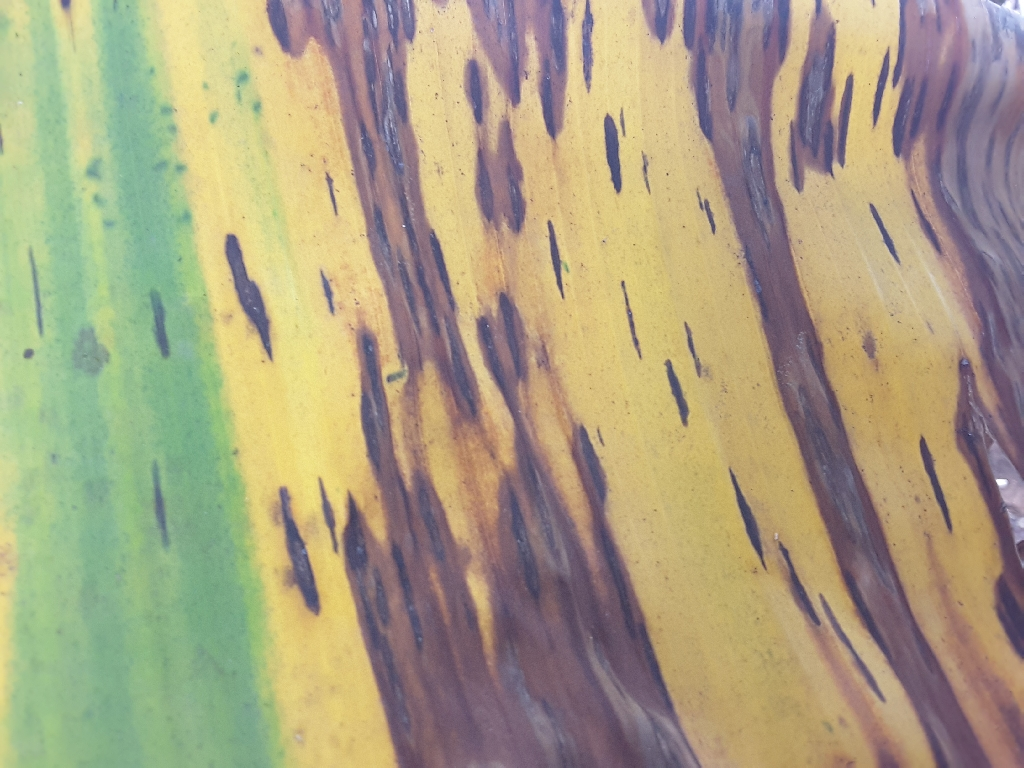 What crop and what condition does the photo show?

banana, black sigatoka
